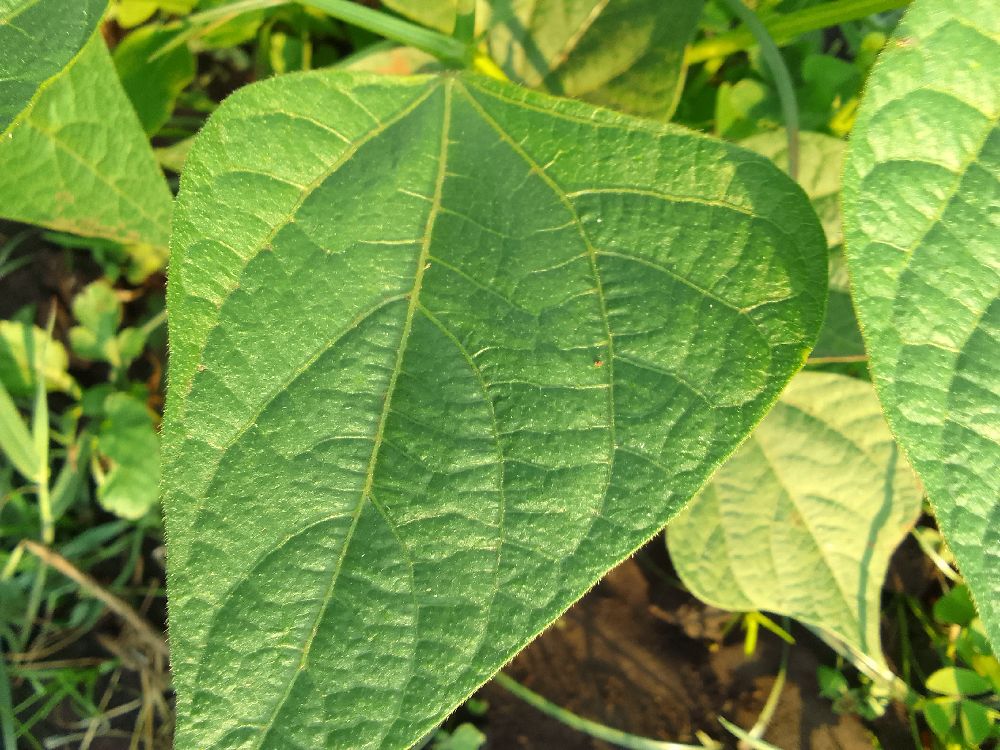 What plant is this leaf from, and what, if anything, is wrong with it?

common bean, healthy
